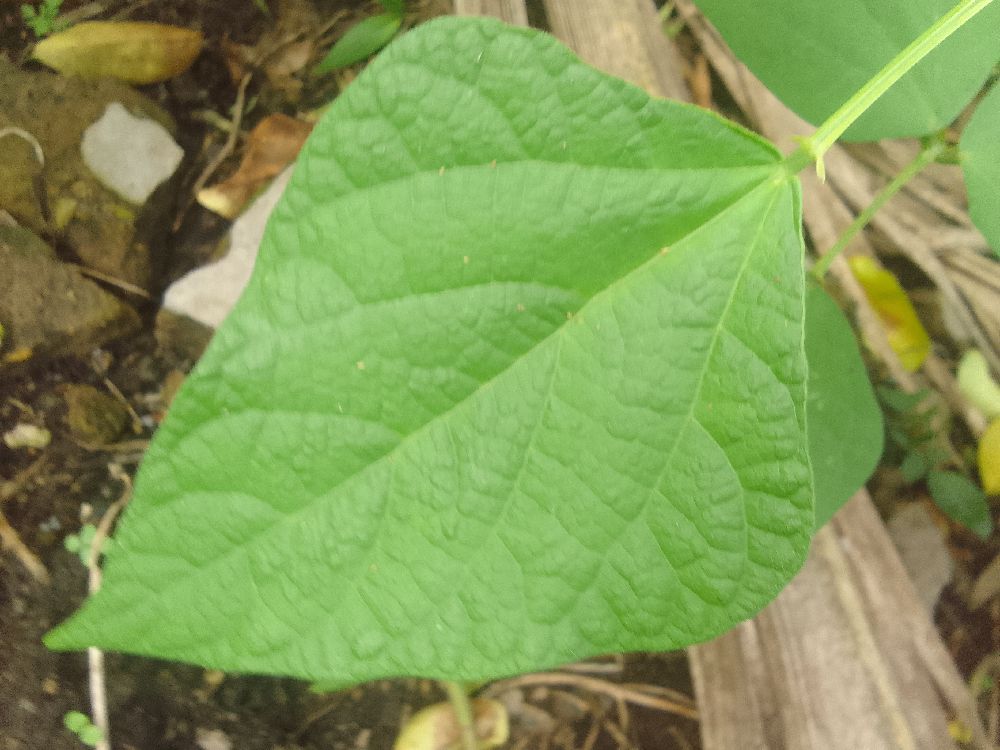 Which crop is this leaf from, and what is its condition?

common bean, healthy
